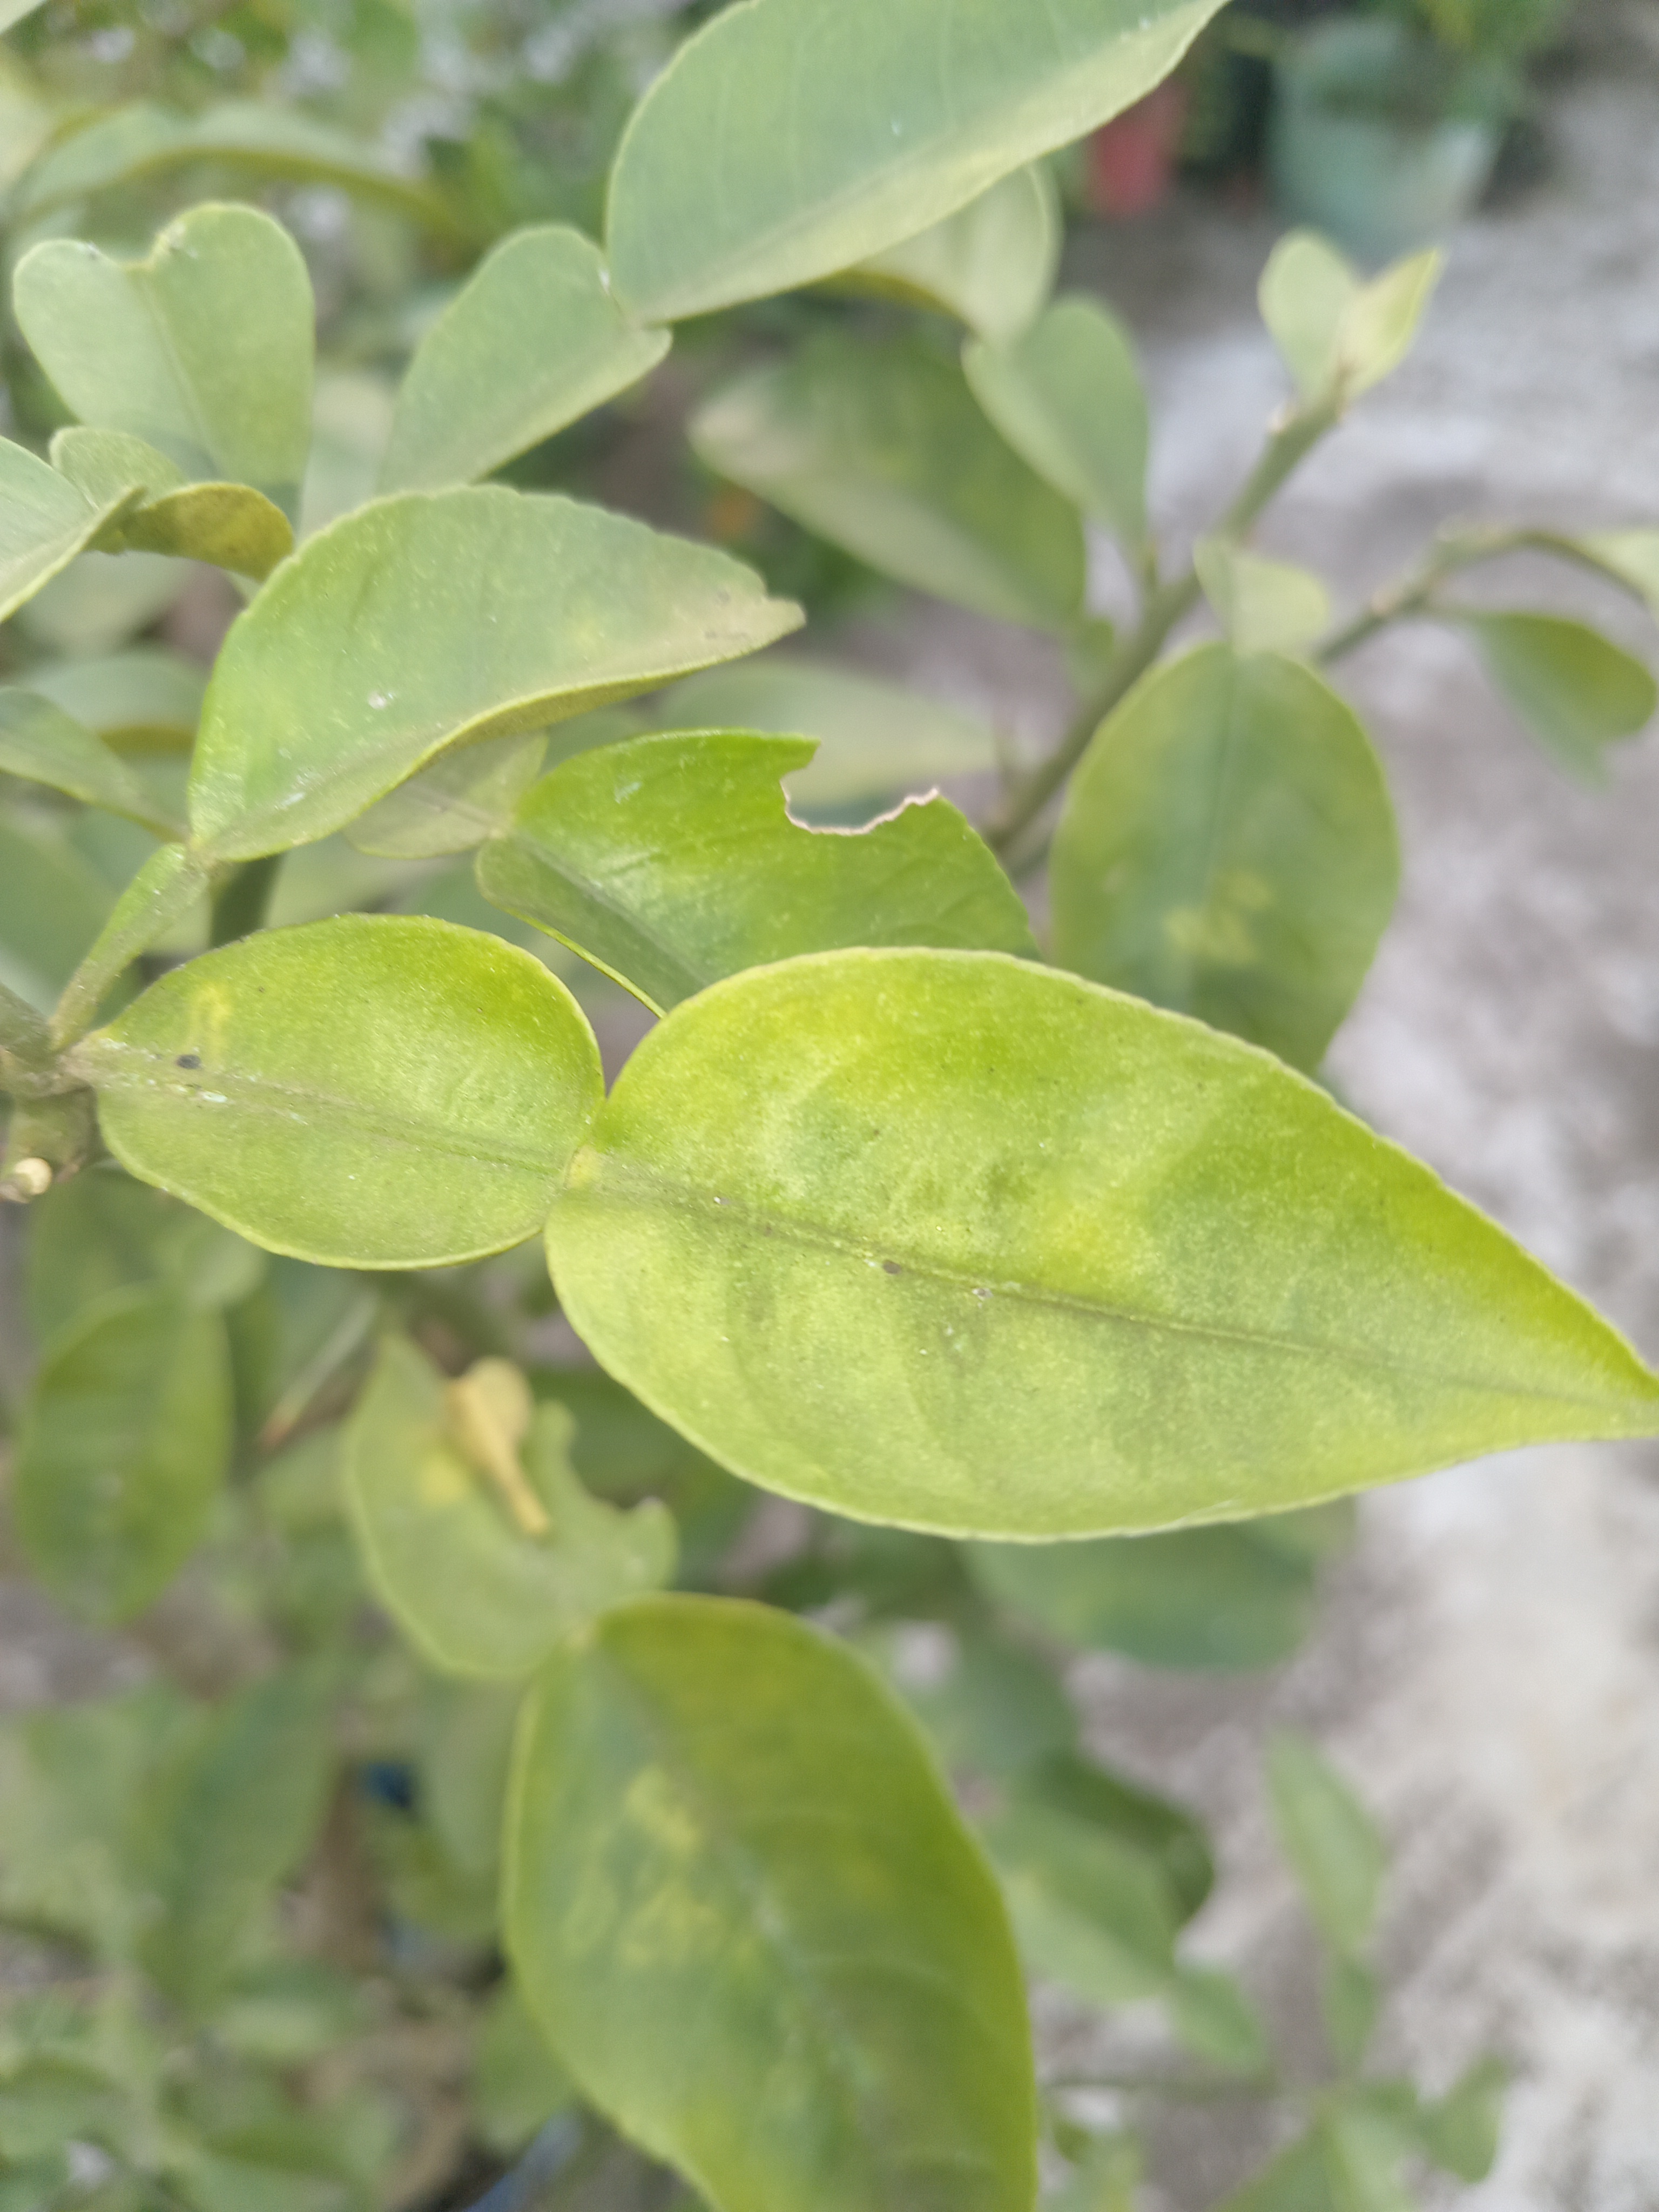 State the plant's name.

lemon
